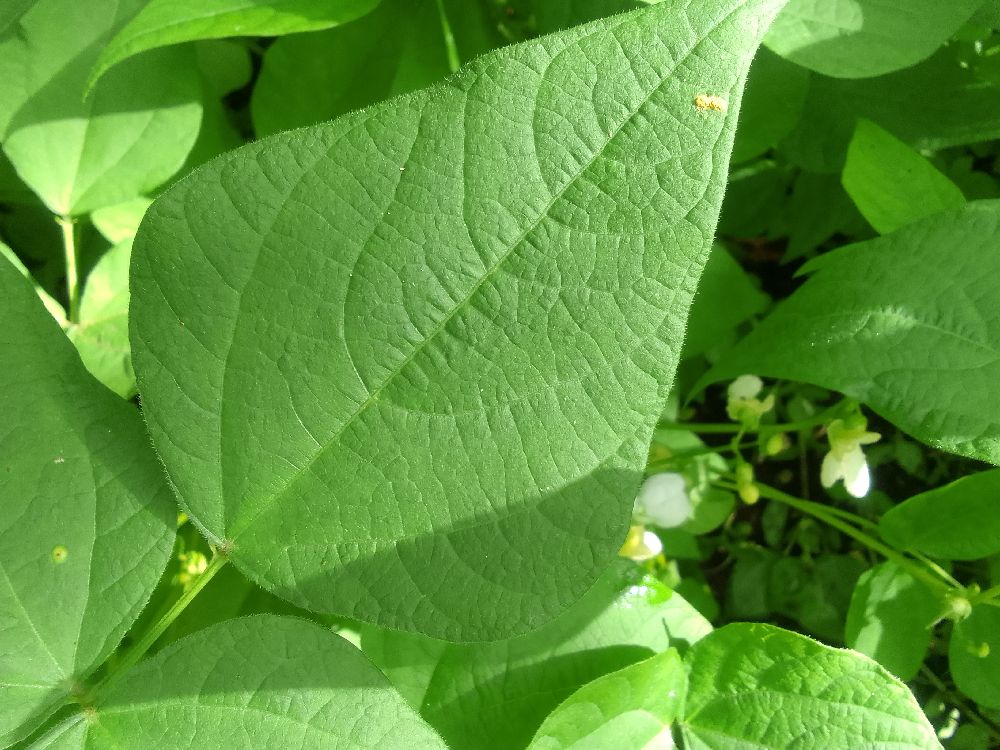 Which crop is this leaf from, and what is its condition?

common bean, healthy
